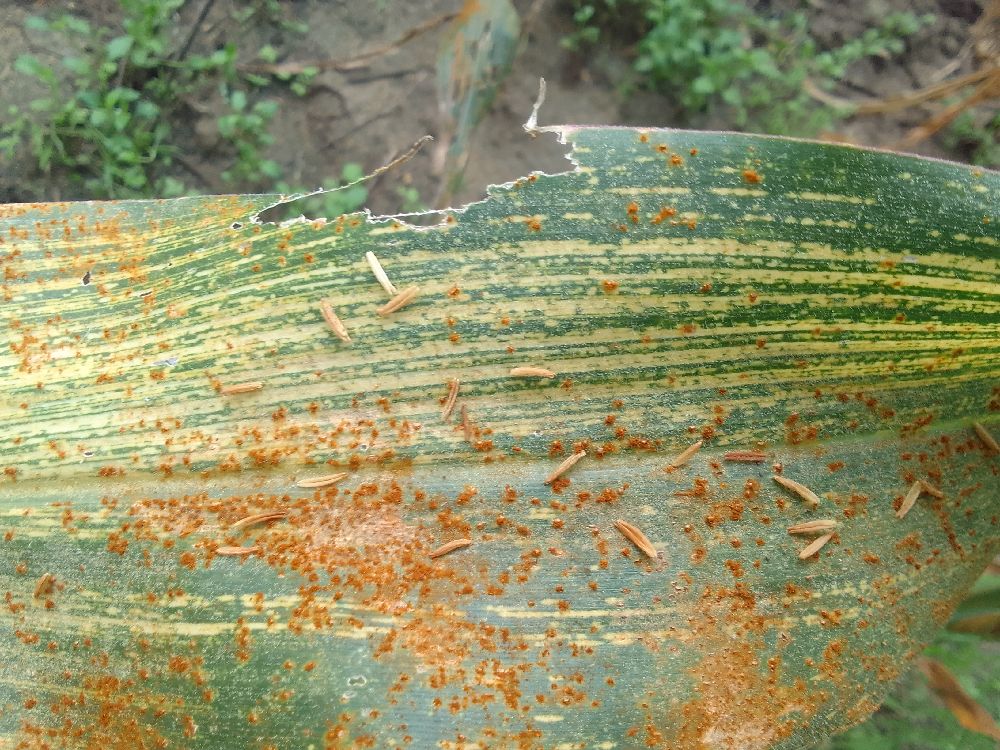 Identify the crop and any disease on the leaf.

maize, maize streak virus
